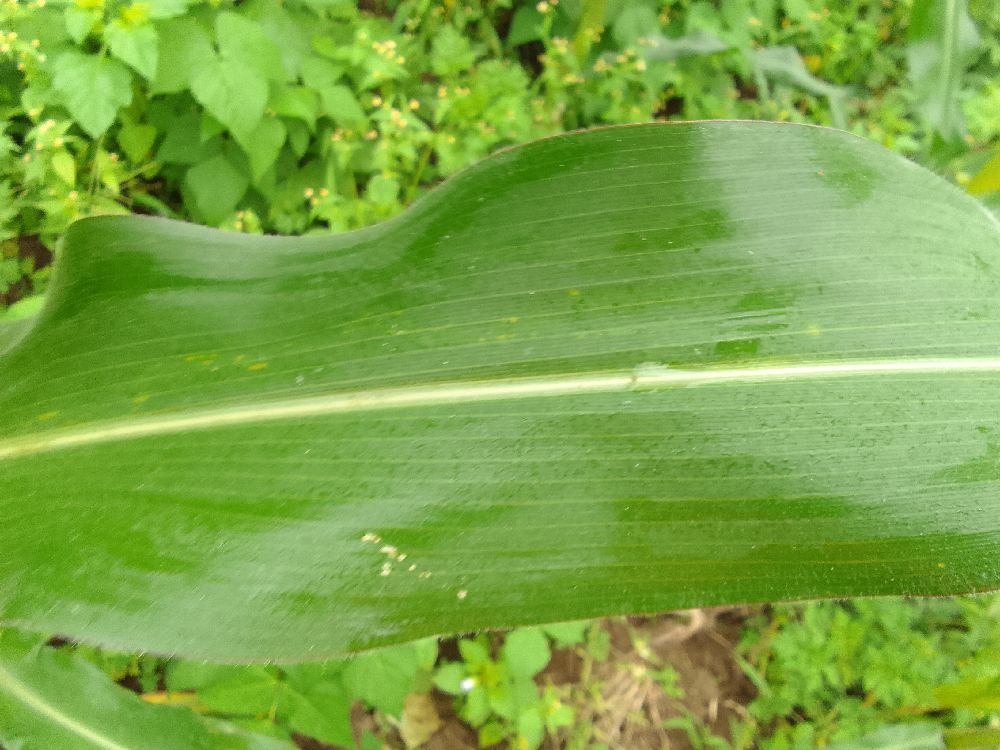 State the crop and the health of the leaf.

maize, healthy
